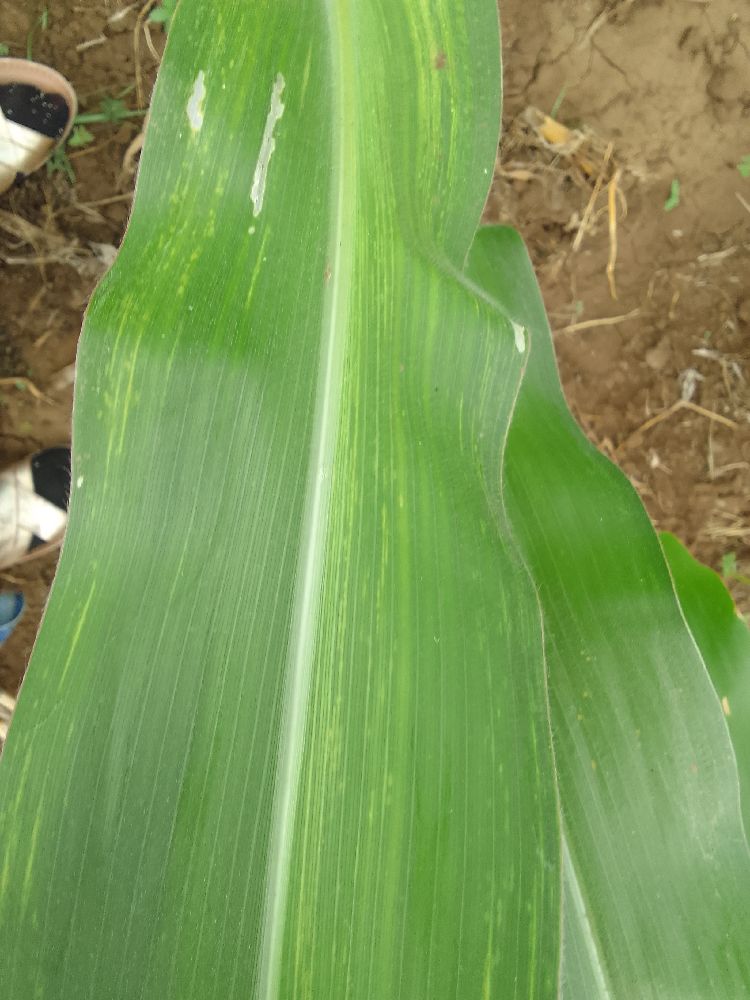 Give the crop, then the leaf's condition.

maize, maize lethal necrosis
